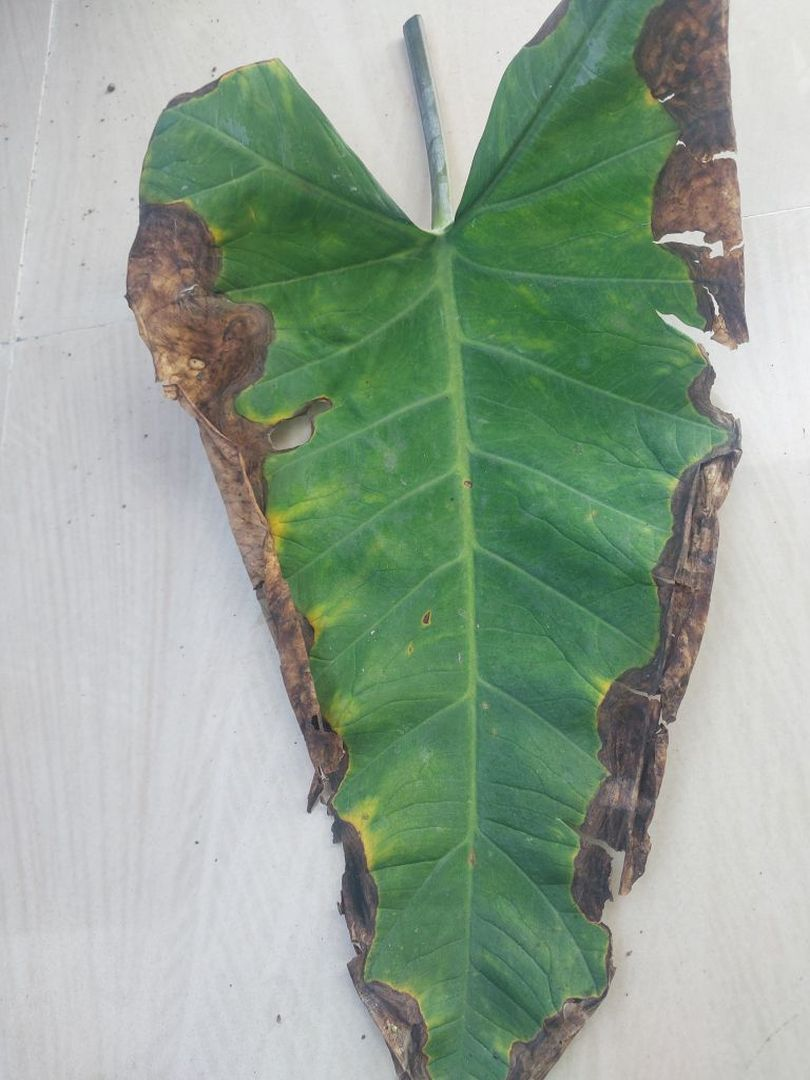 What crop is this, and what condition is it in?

taro, leaf blight
